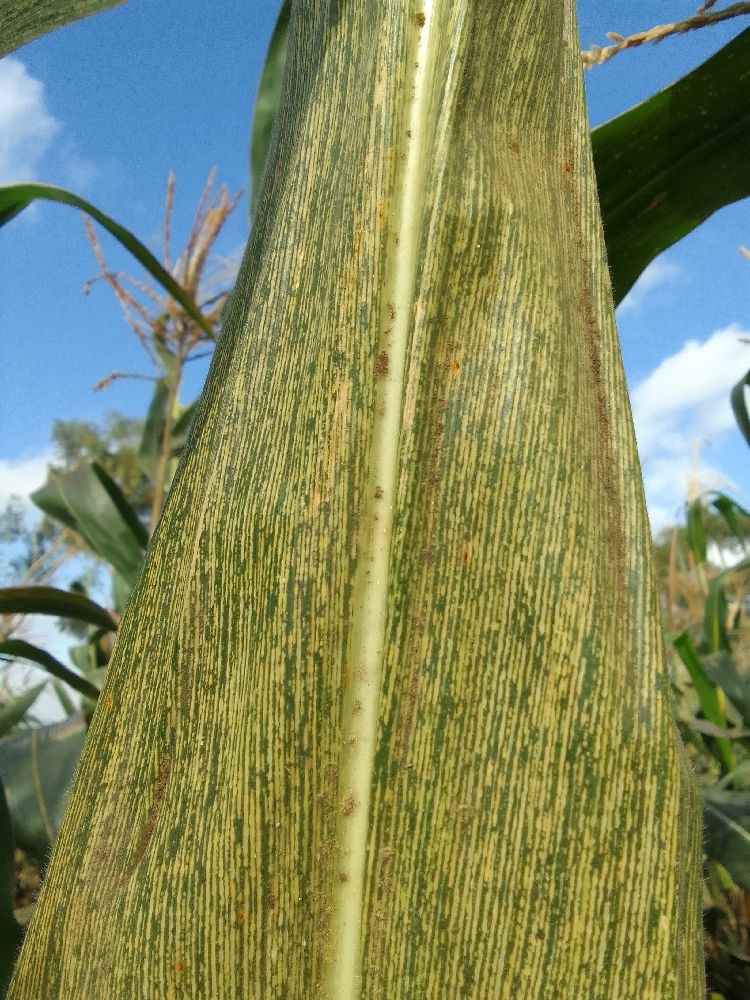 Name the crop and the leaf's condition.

maize, maize streak virus
